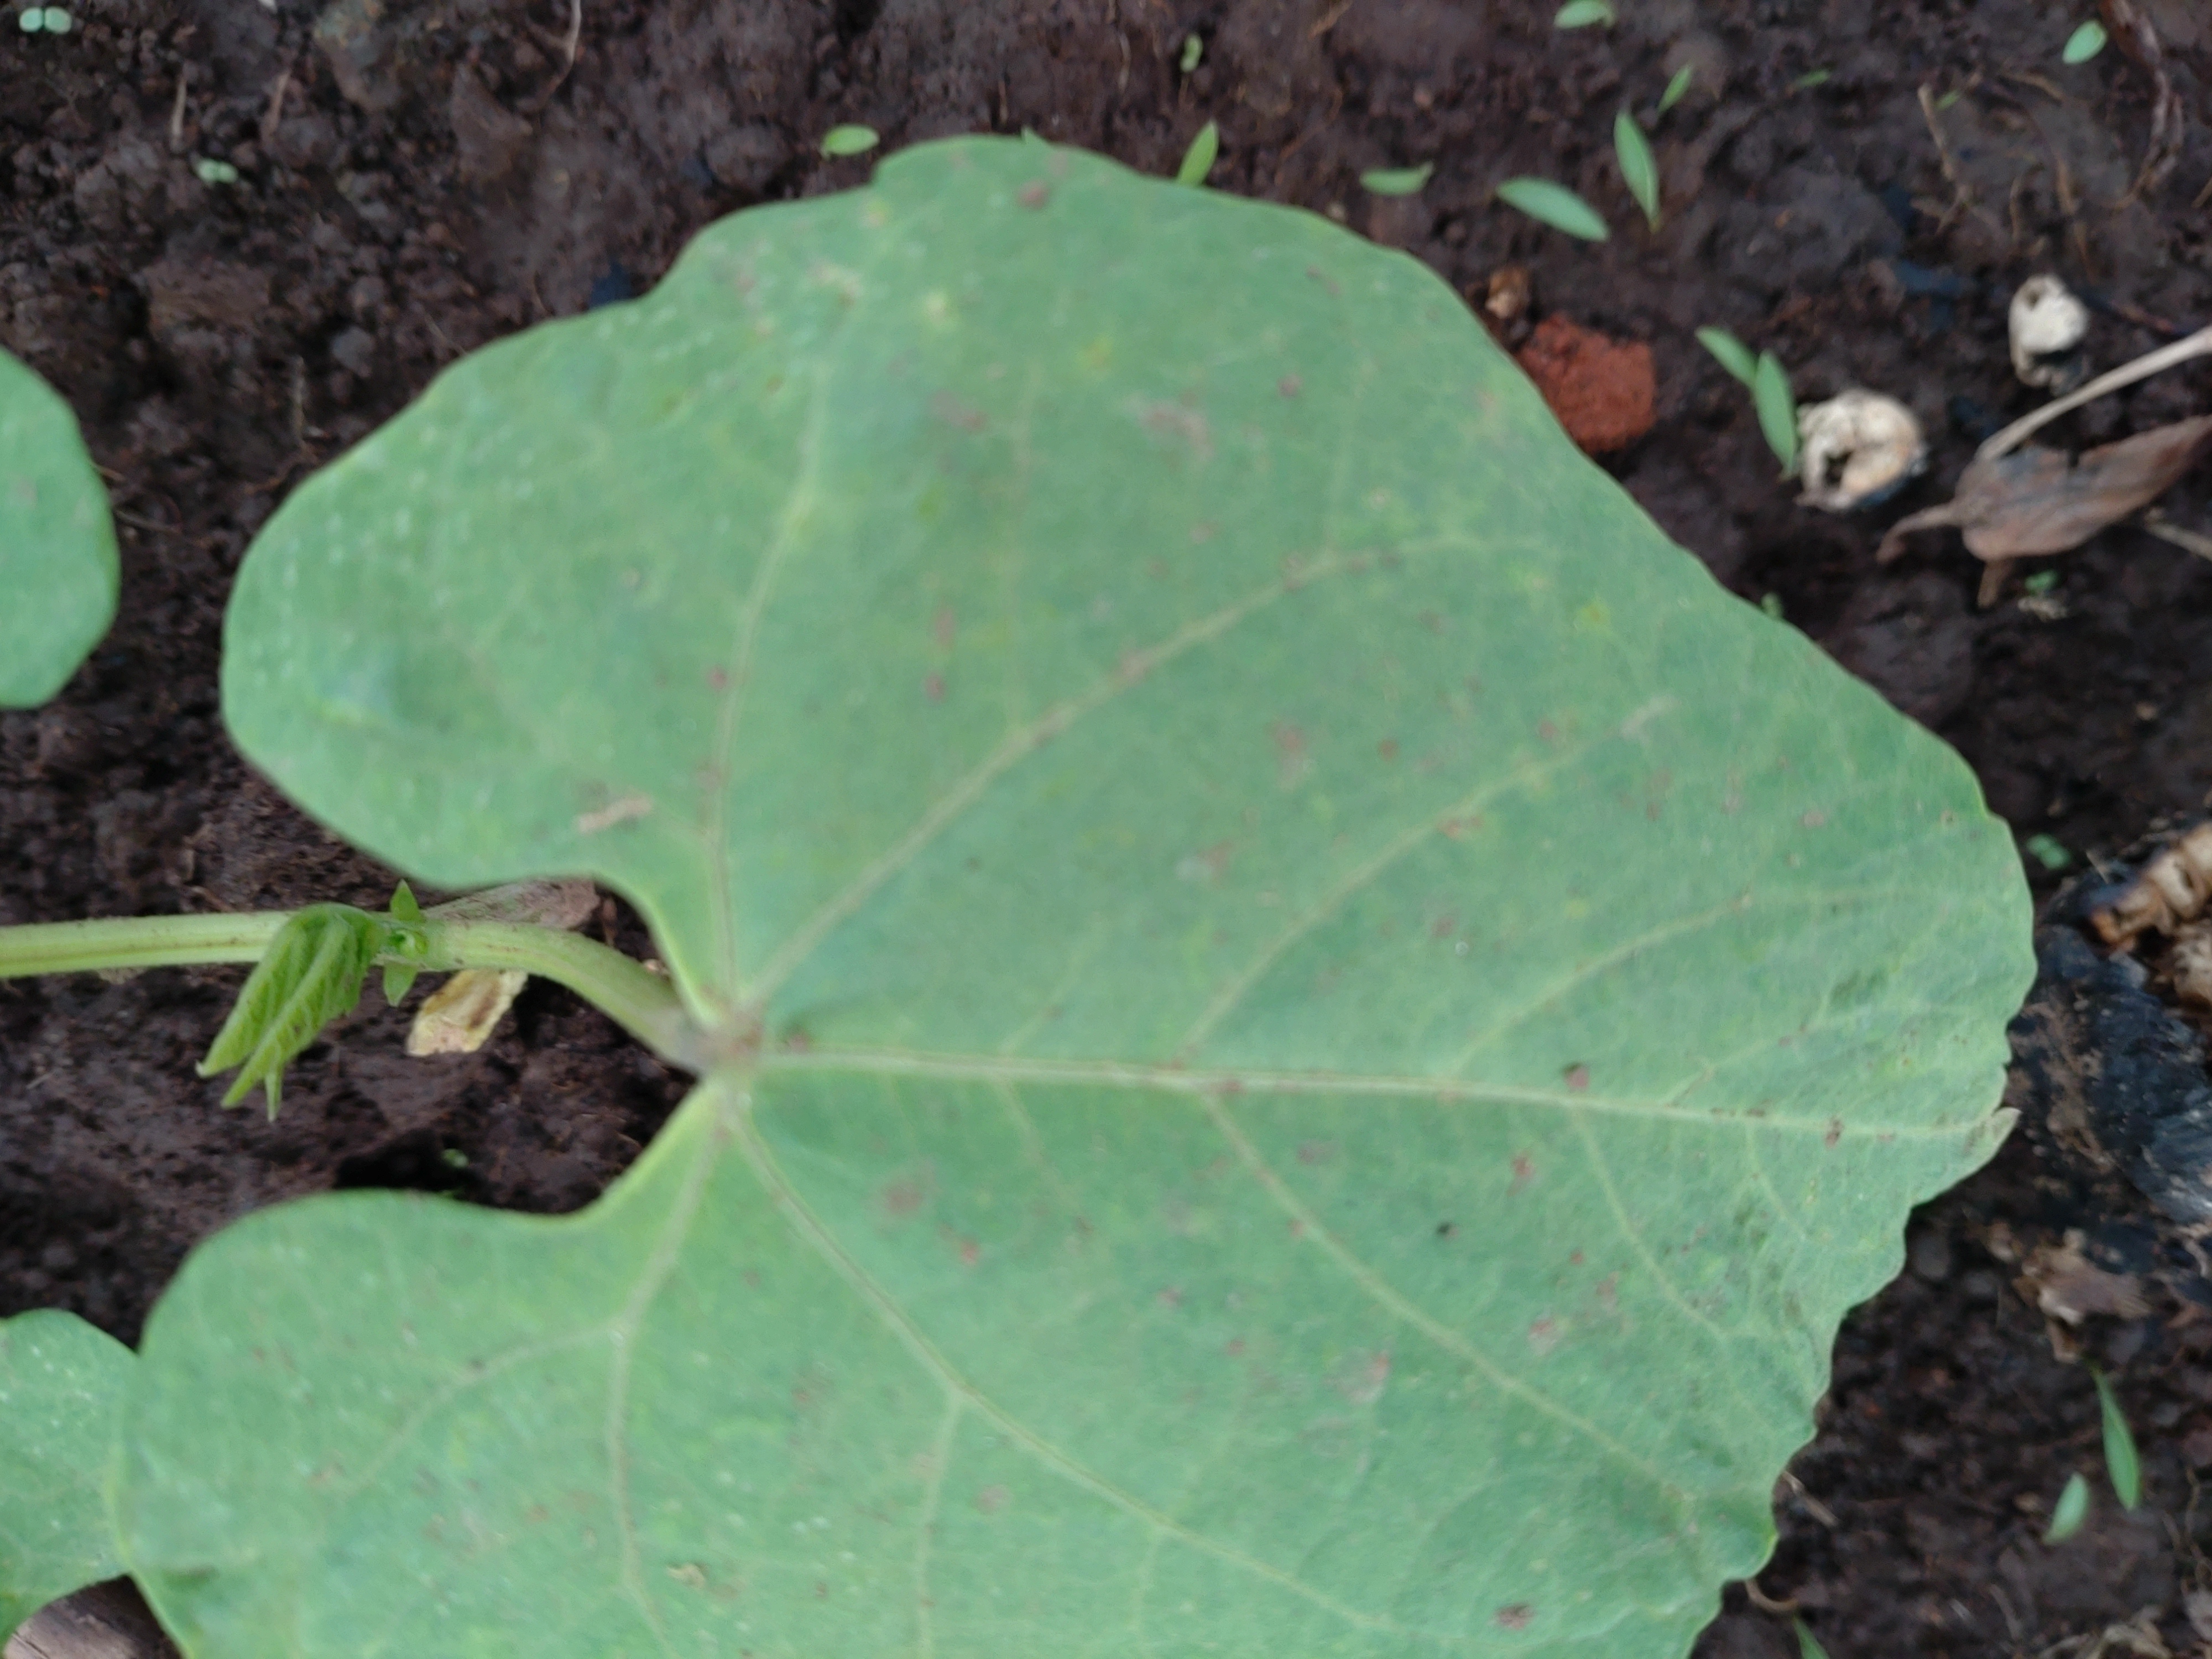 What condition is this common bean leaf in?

healthy
